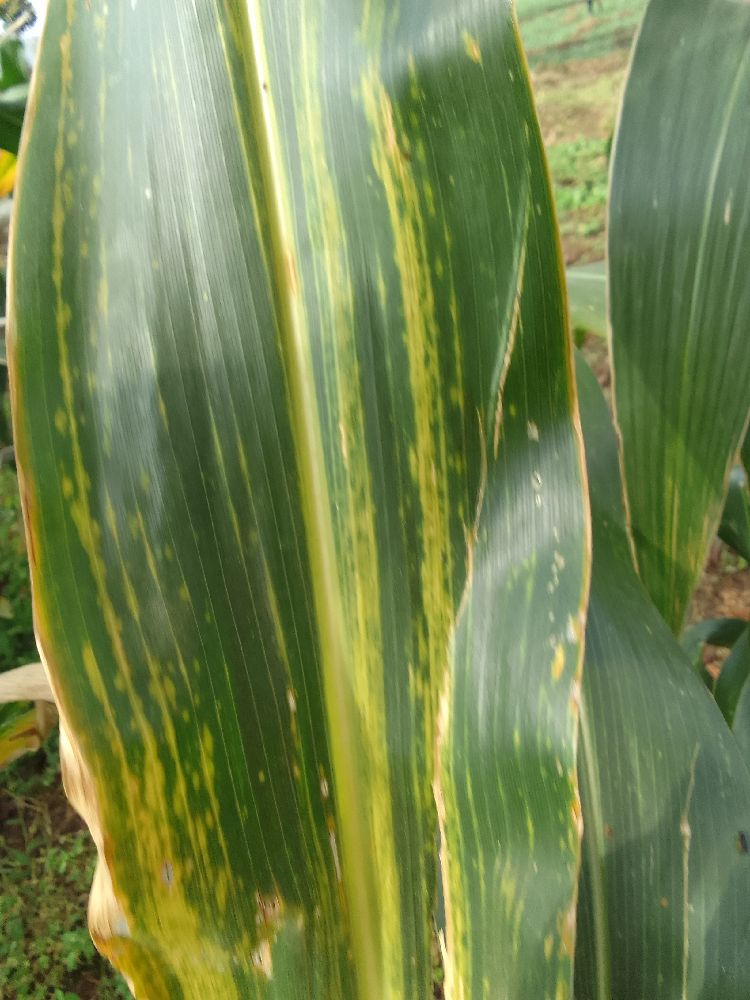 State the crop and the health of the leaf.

maize, maize lethal necrosis
